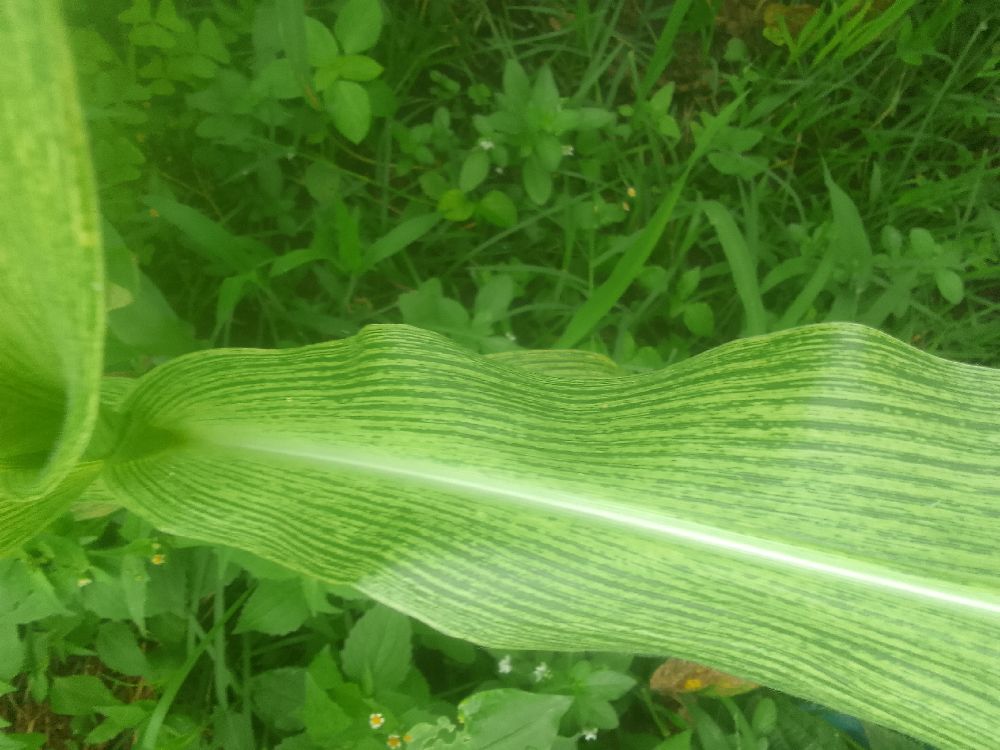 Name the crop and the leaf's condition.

maize, maize streak virus
